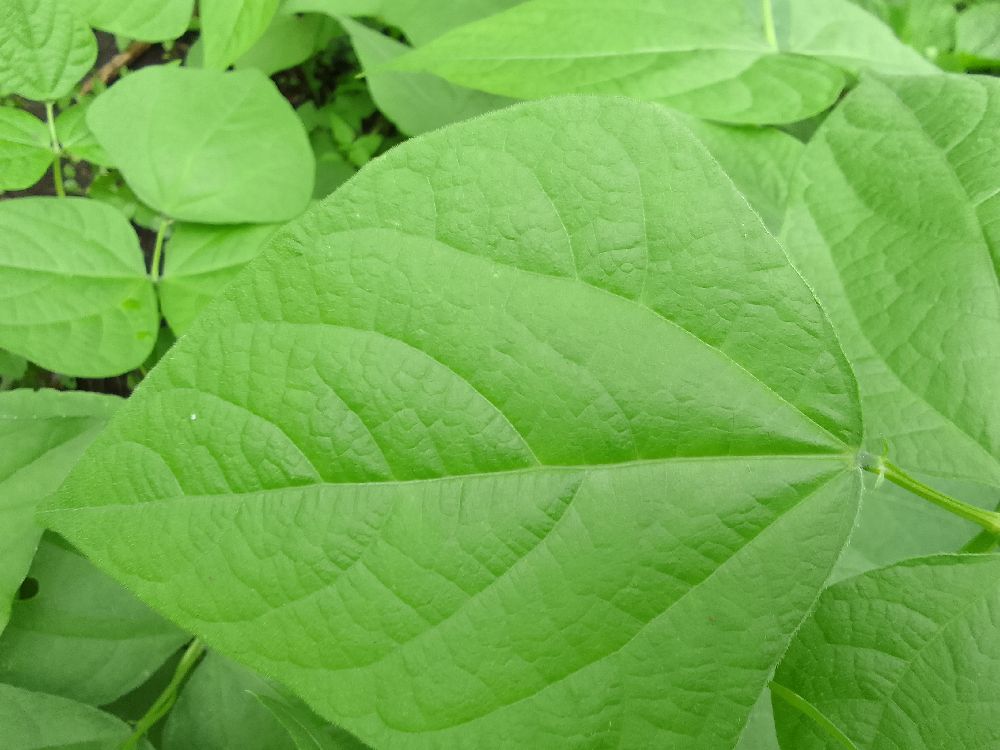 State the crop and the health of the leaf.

common bean, healthy
